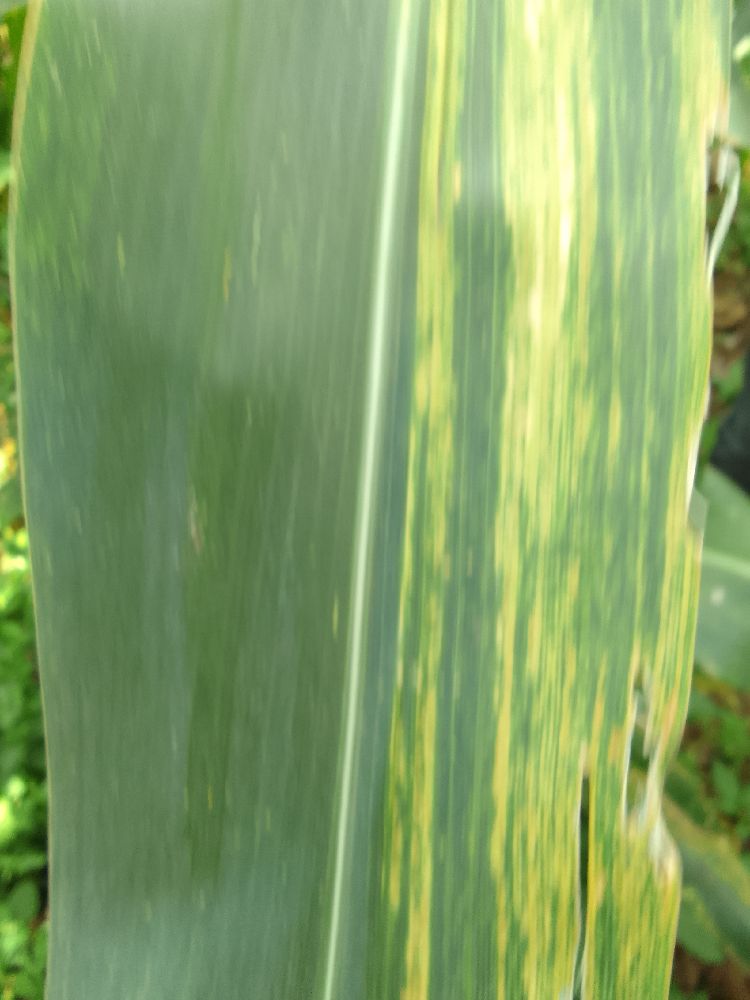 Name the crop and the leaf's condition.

maize, maize lethal necrosis
